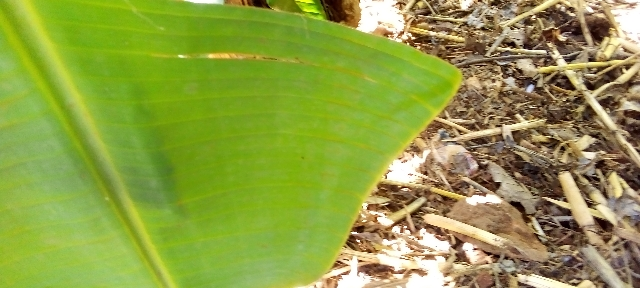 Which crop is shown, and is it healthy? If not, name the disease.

banana, healthy
